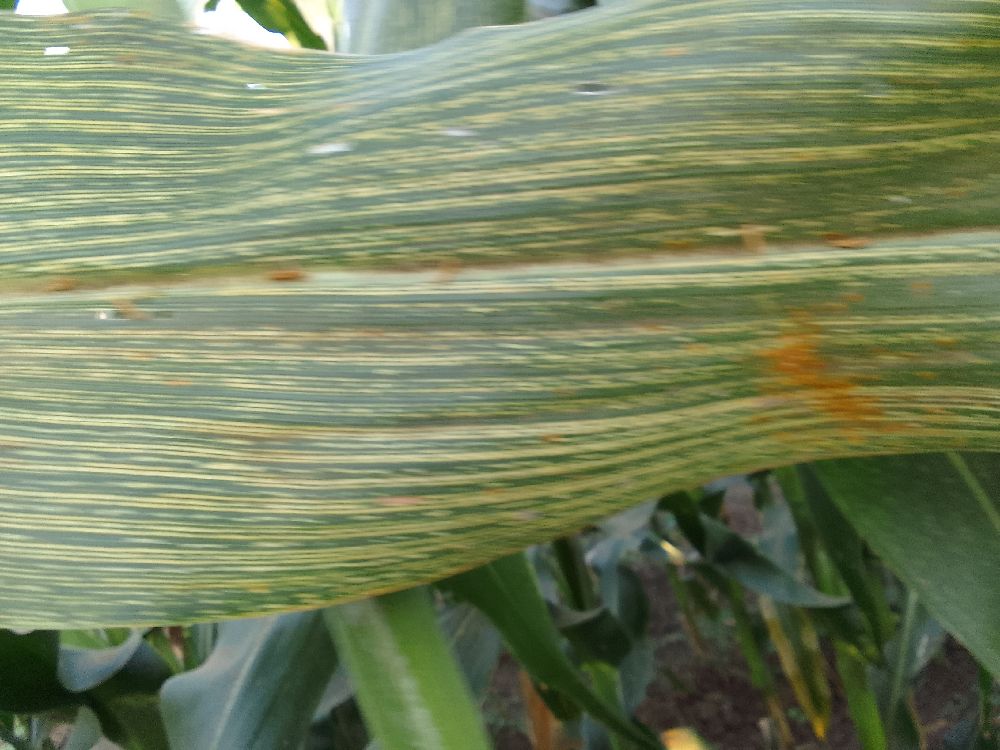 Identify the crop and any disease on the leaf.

maize, maize streak virus
